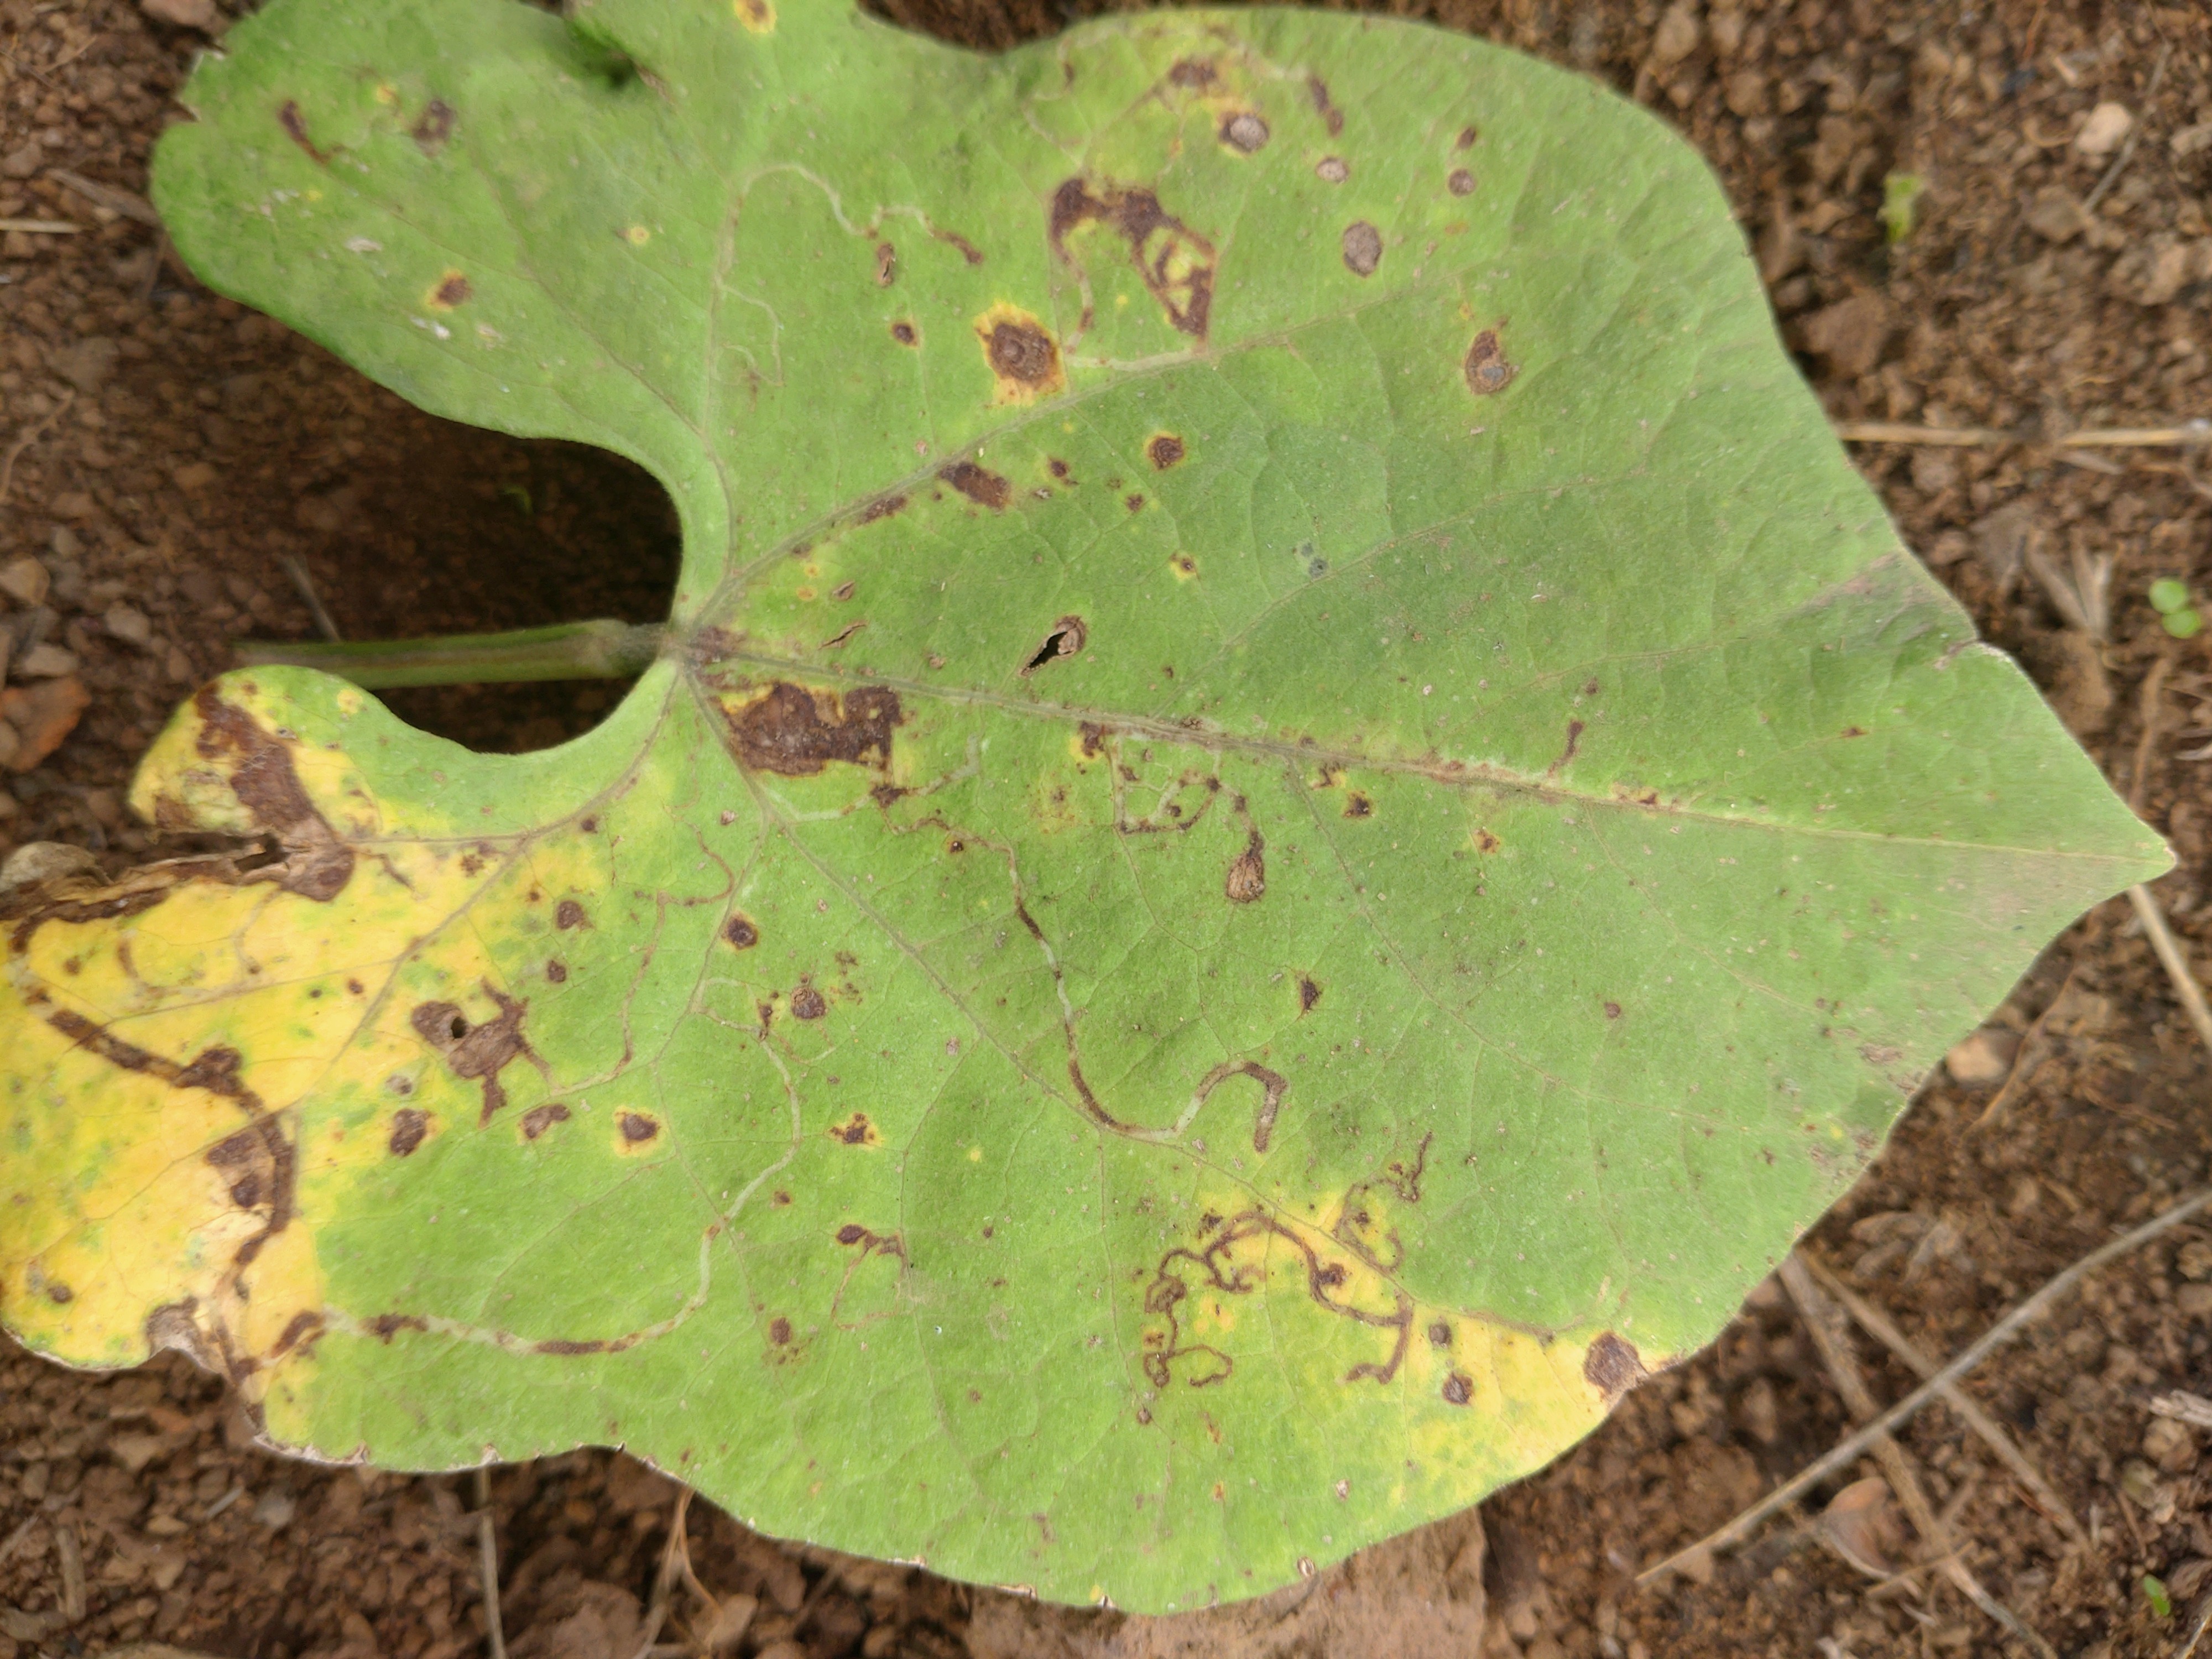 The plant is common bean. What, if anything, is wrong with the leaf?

rust
